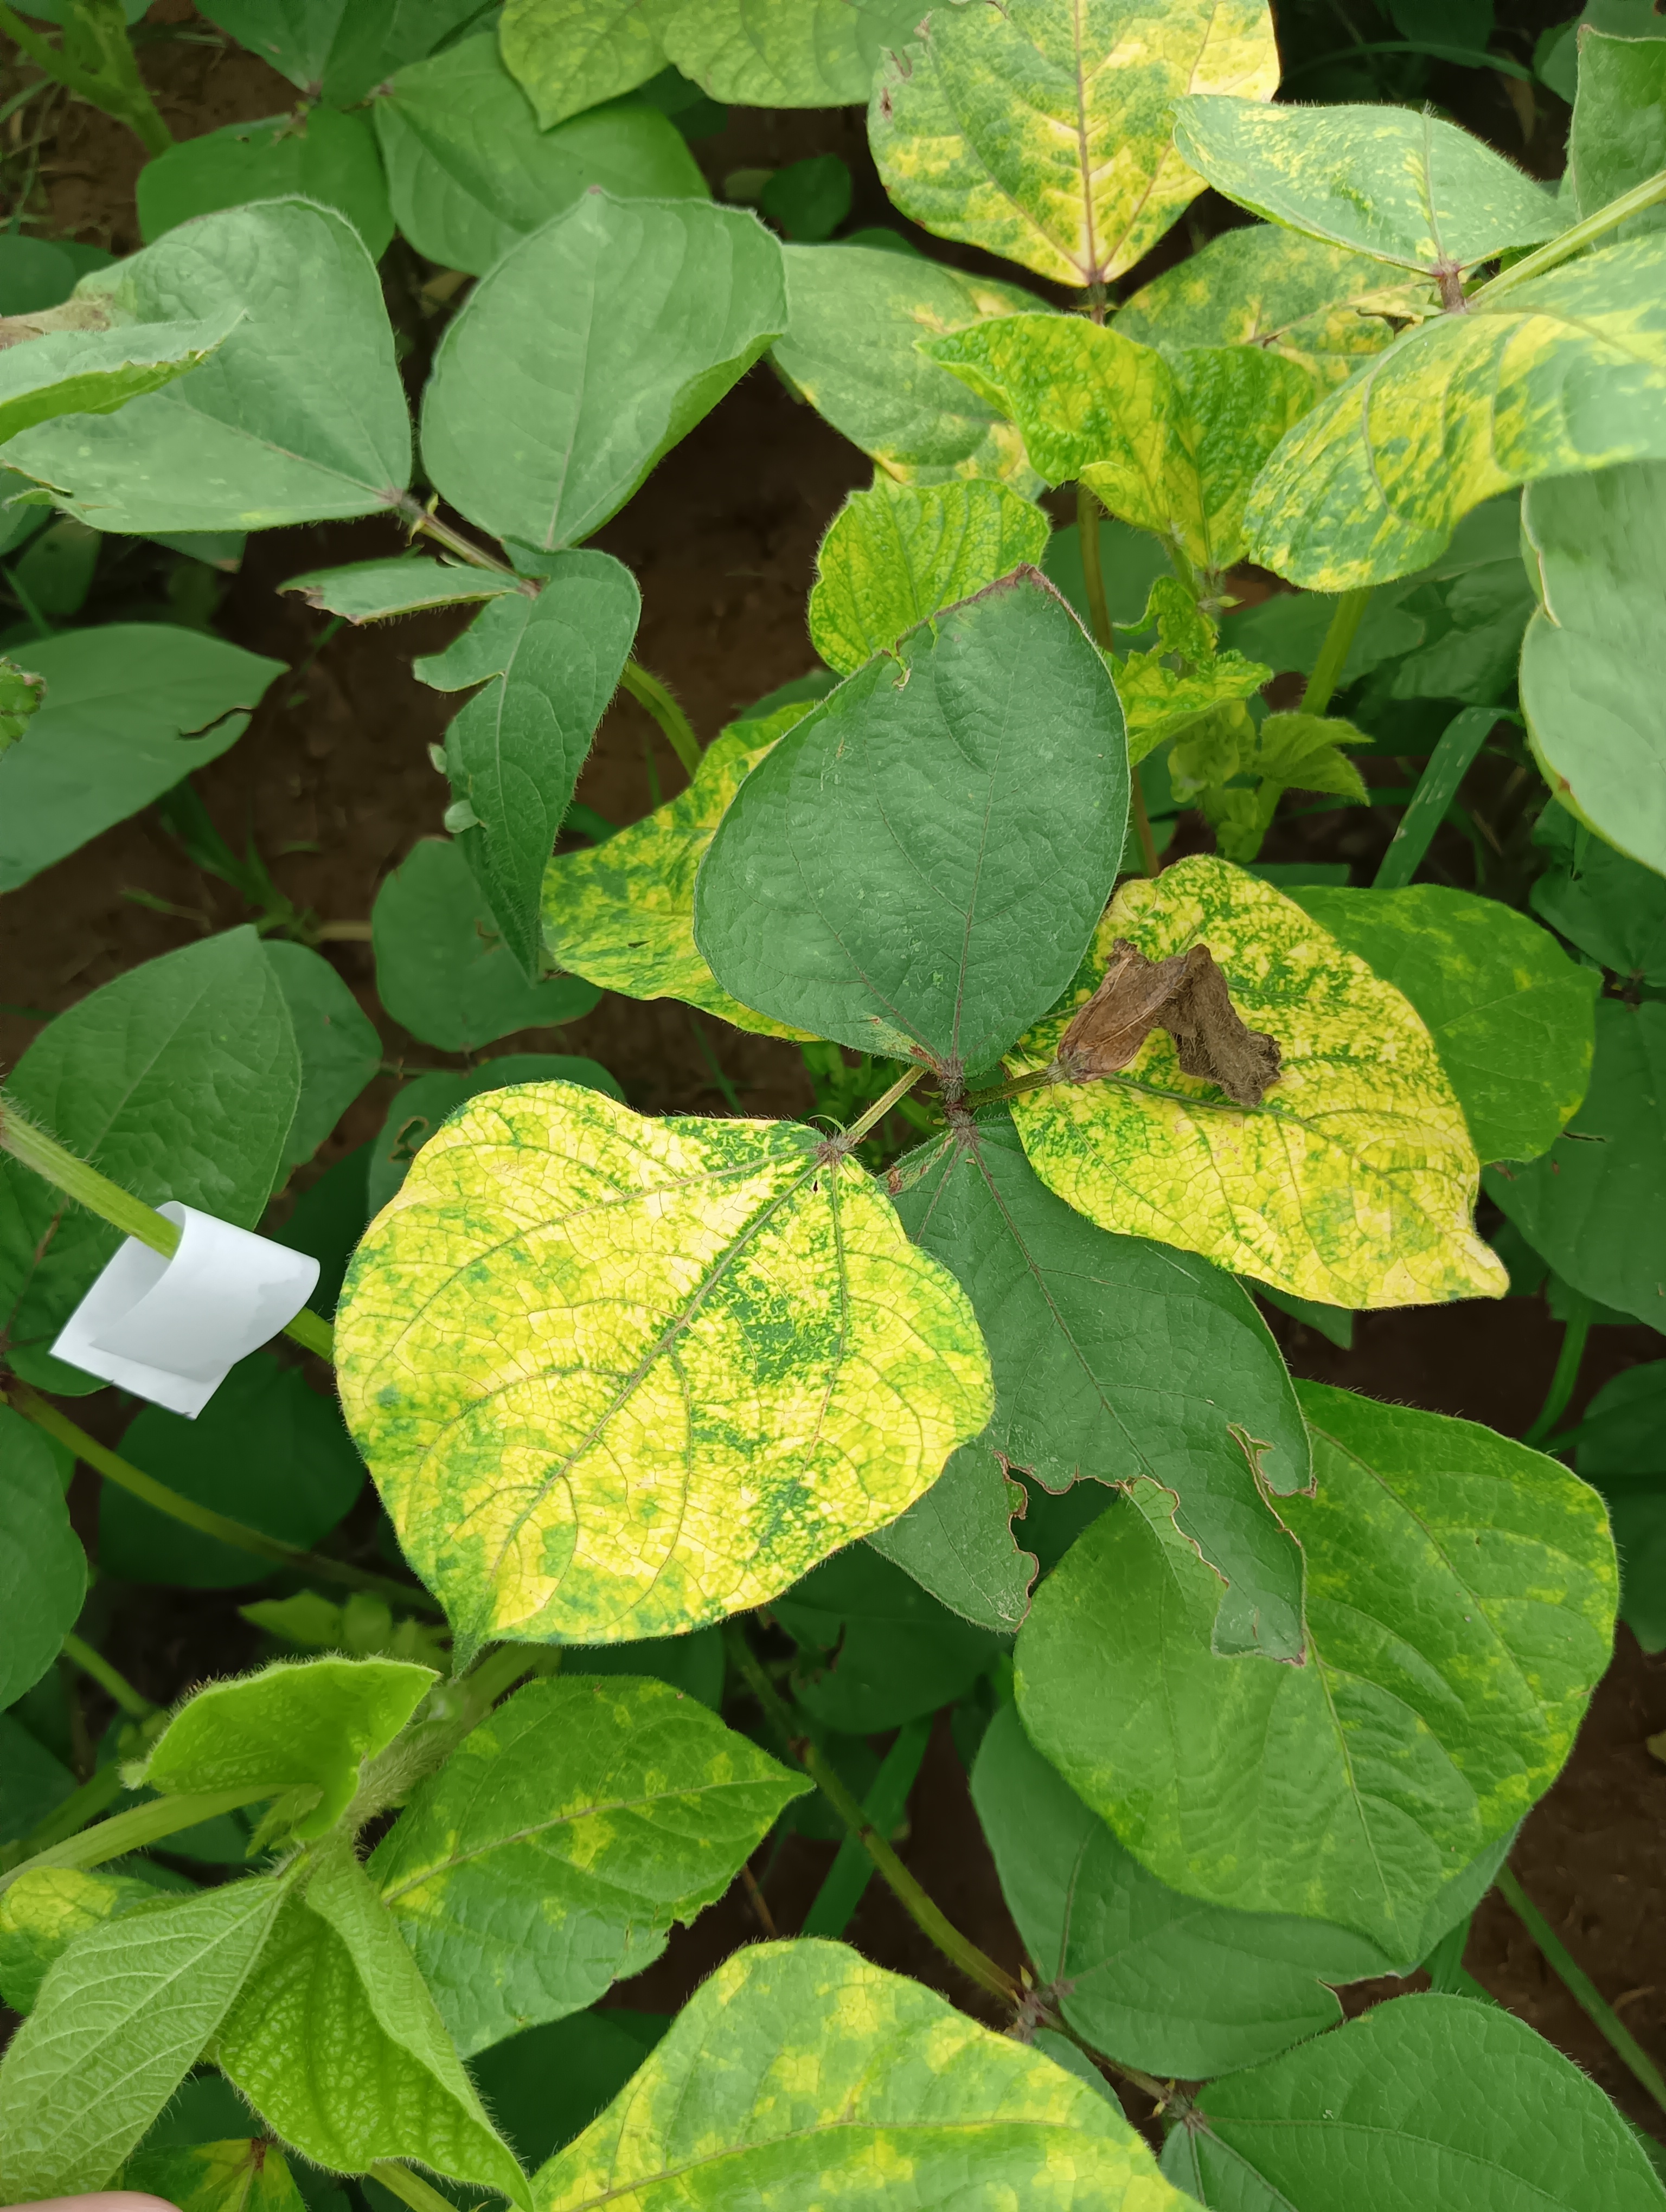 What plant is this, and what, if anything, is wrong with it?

mungbean, yellow mosaic
